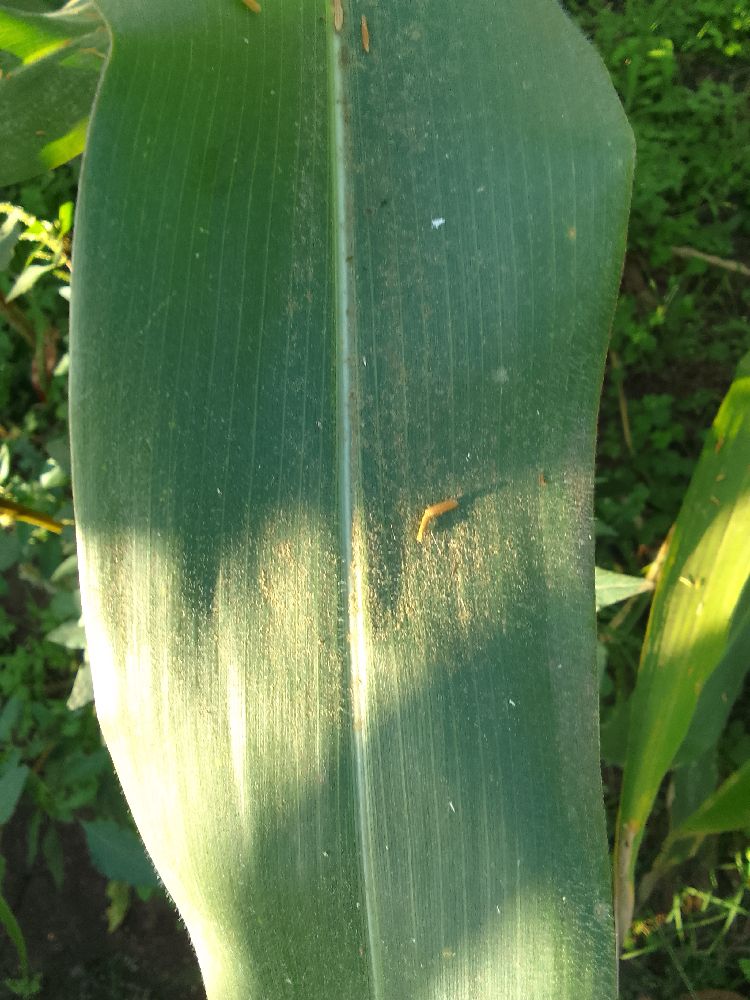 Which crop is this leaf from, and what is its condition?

maize, healthy
